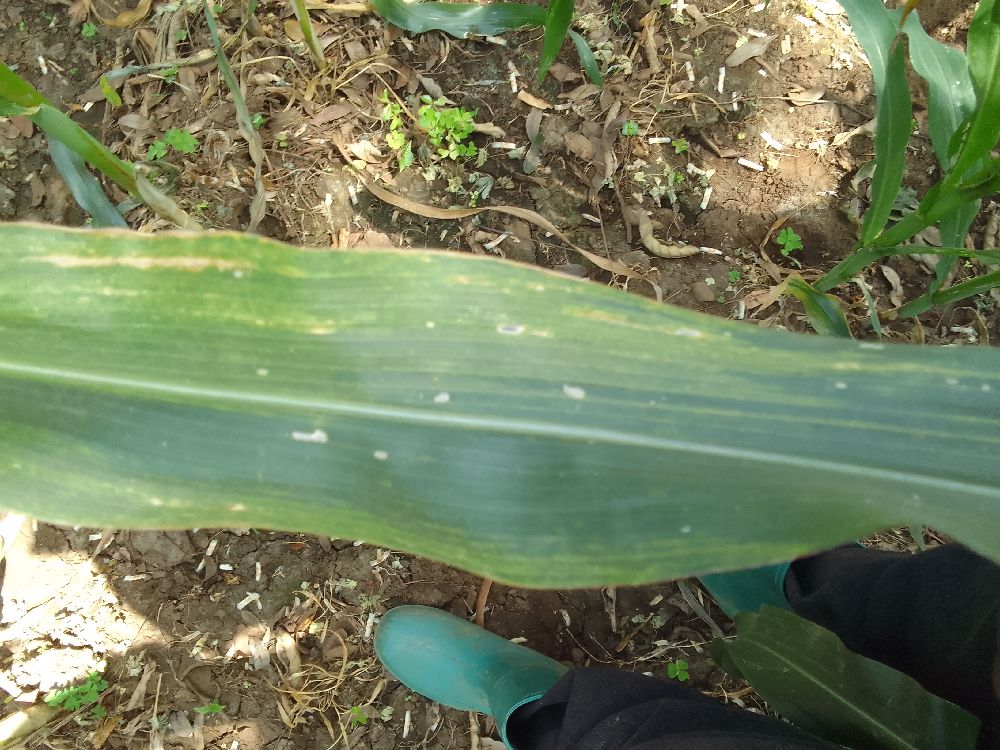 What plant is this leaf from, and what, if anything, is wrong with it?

maize, maize lethal necrosis
